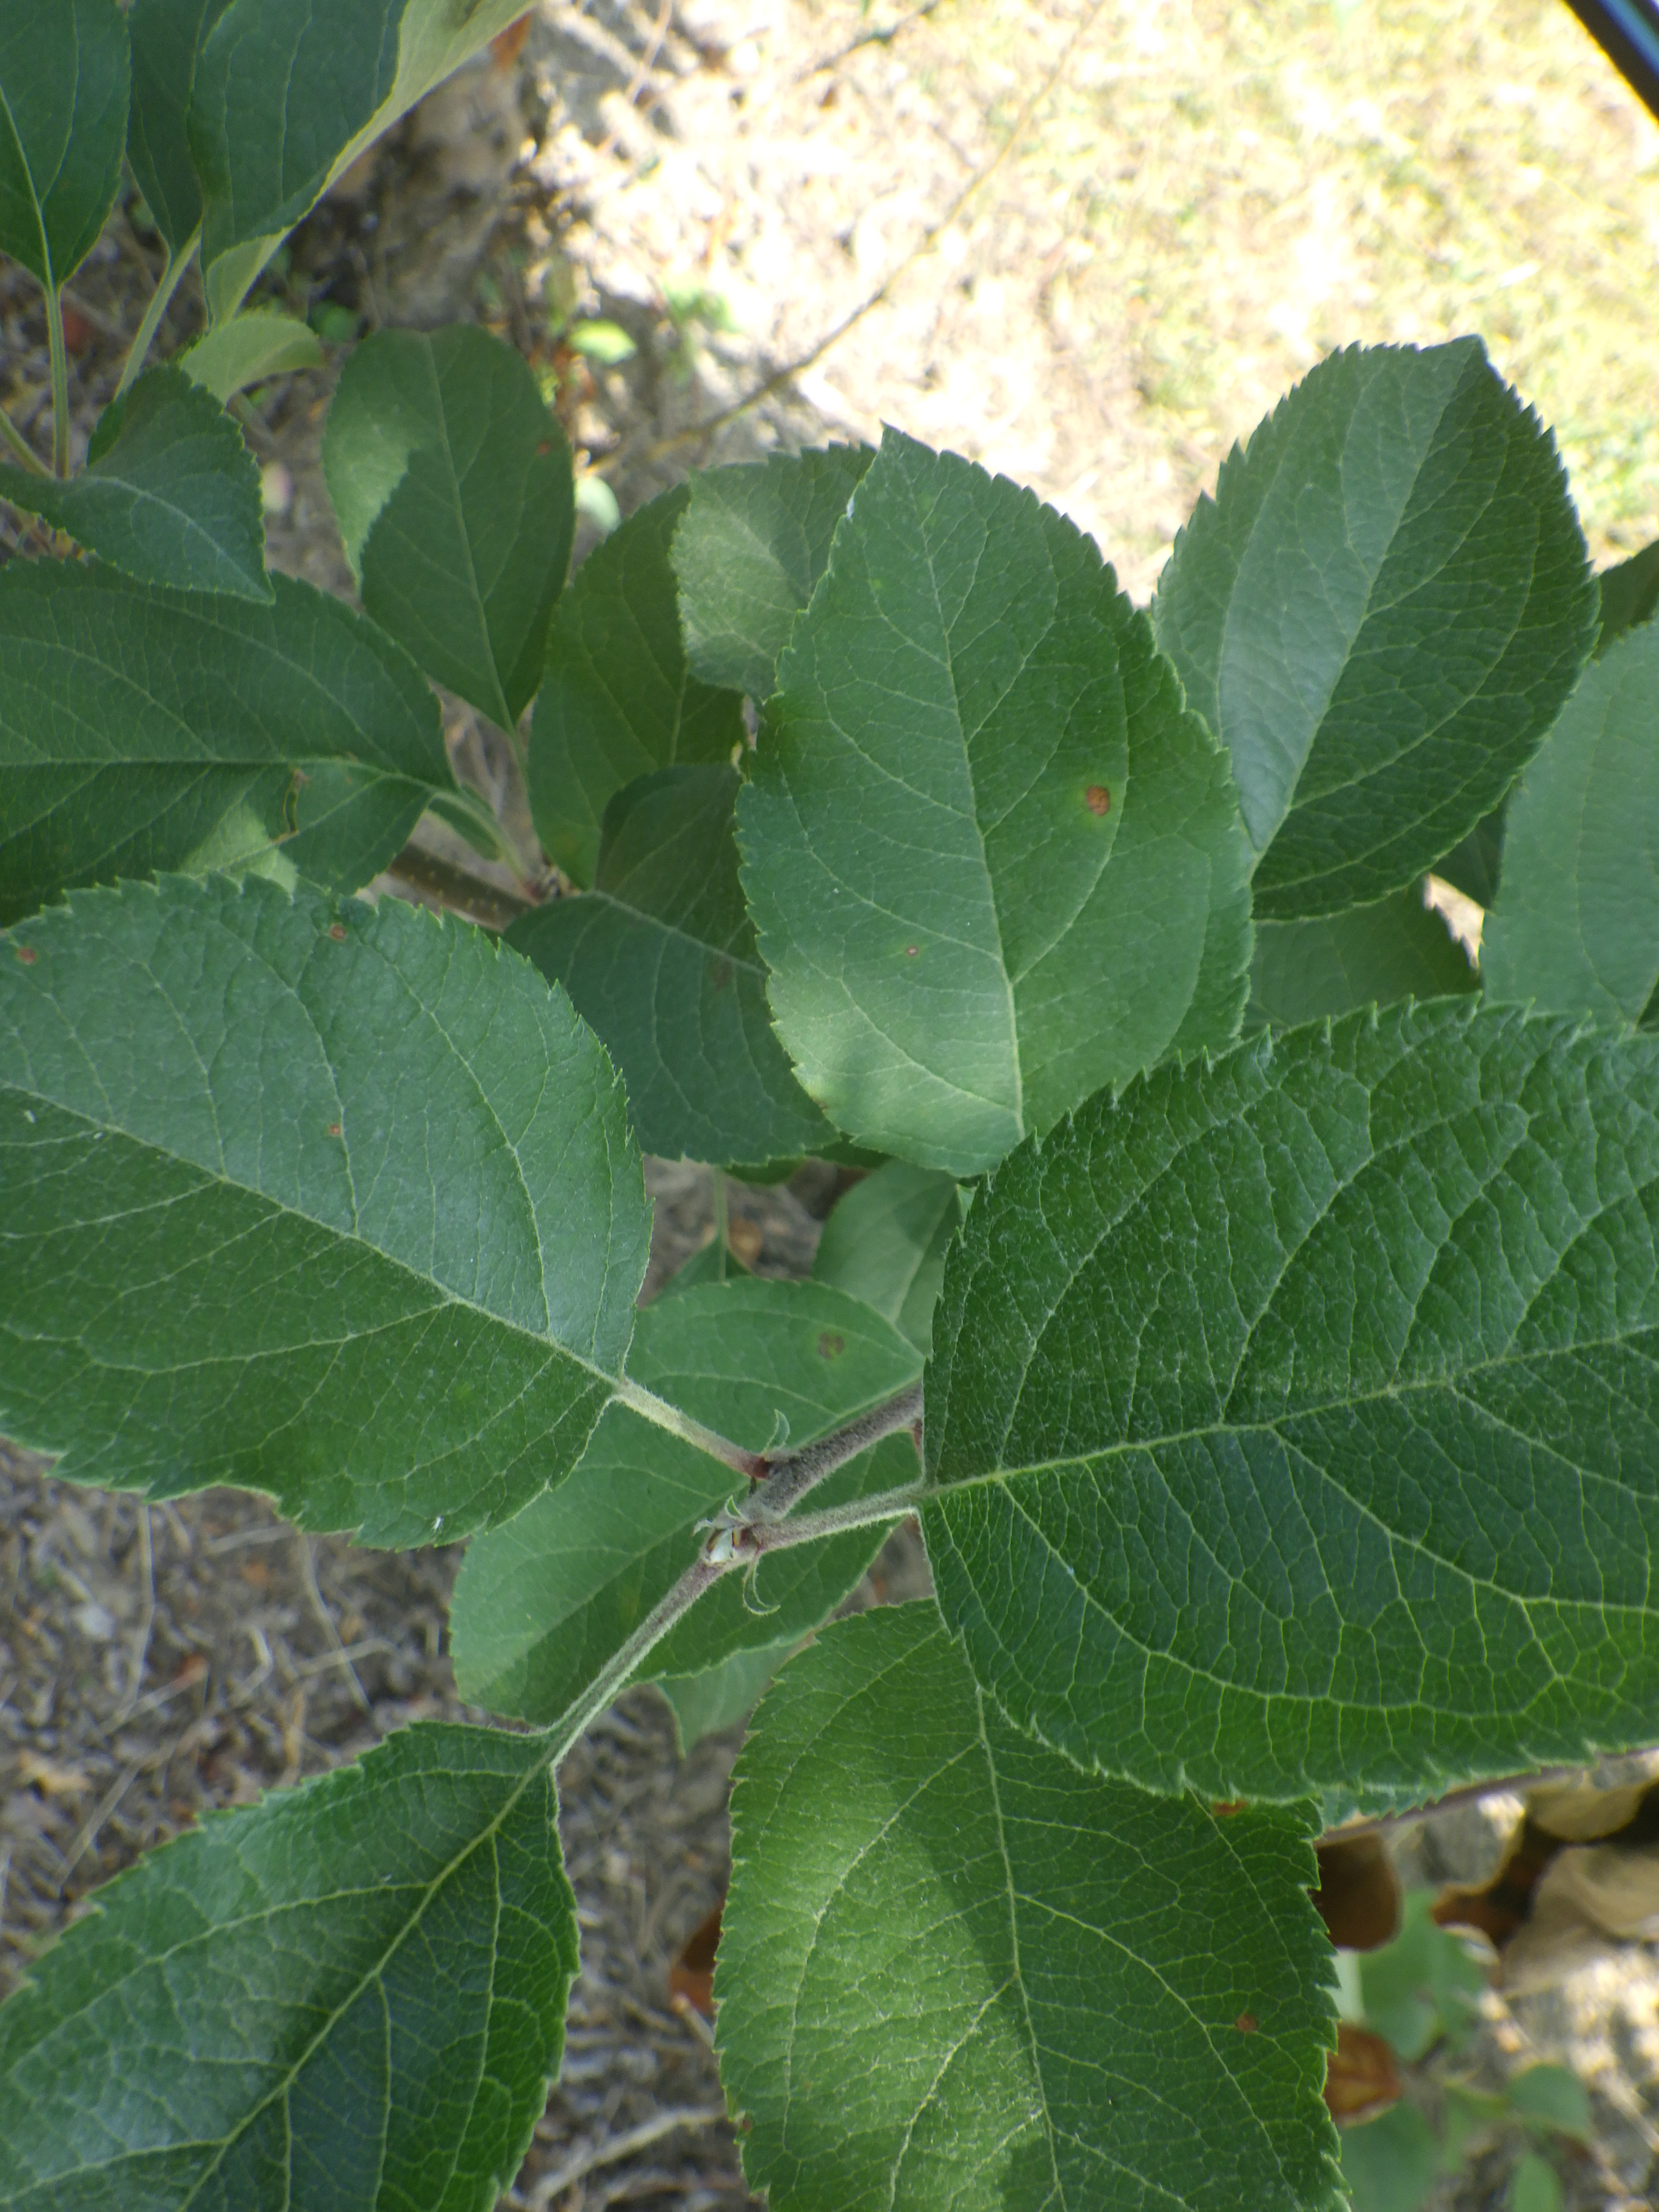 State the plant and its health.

apple, alternaria, scab
